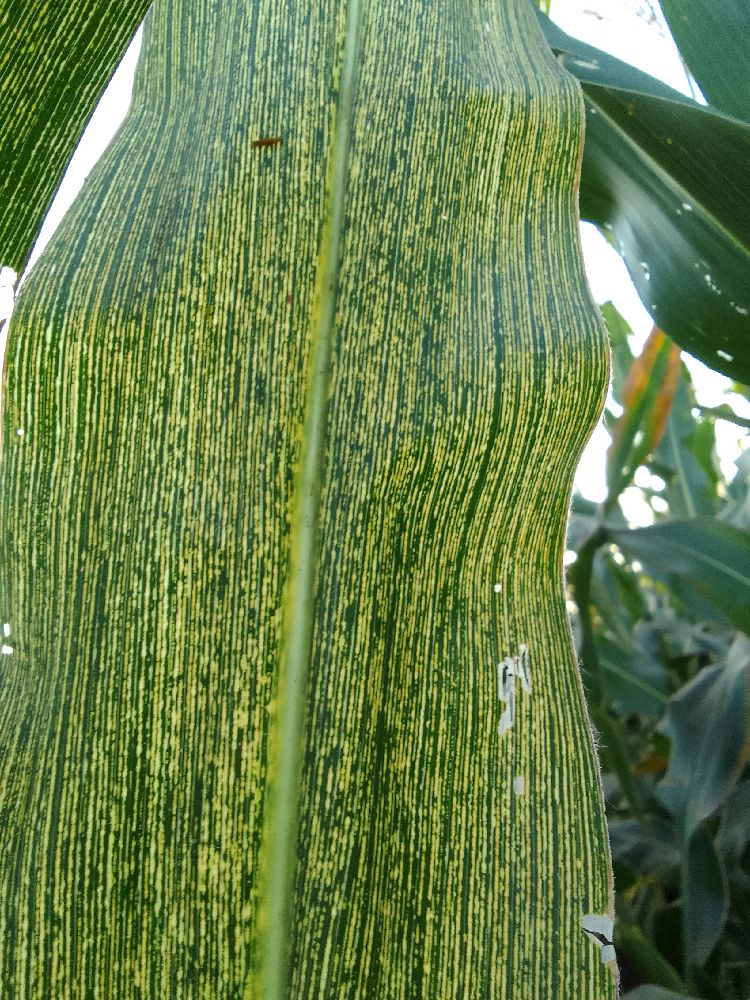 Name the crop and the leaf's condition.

maize, maize streak virus
